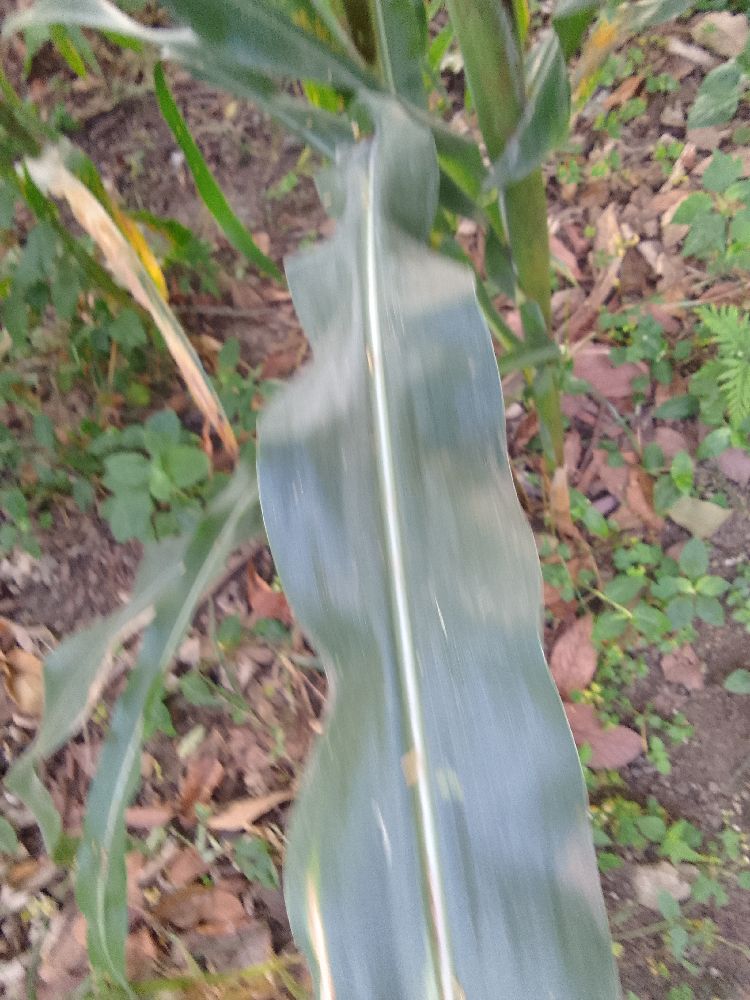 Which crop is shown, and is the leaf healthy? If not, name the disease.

maize, healthy
